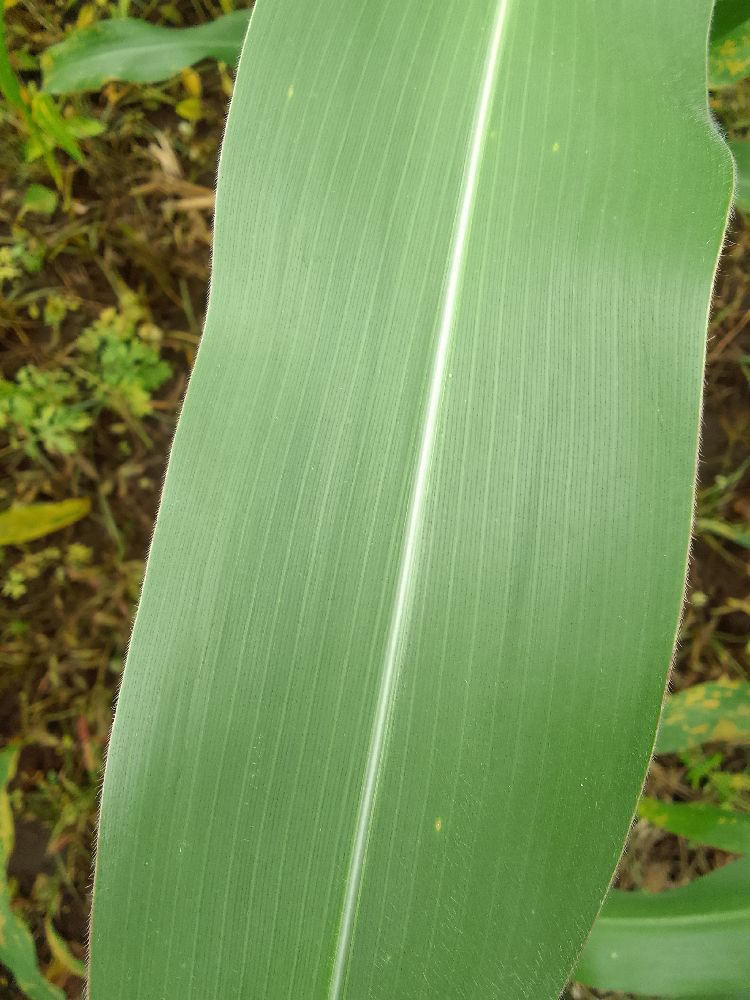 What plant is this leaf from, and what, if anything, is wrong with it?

maize, healthy
